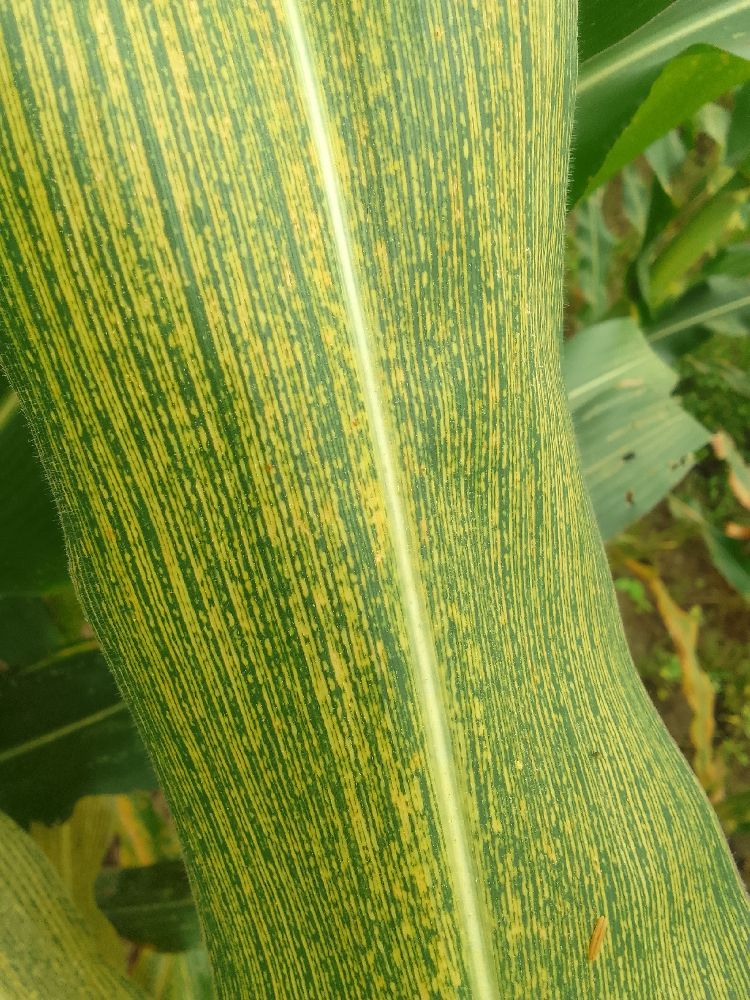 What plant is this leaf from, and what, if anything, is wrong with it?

maize, maize streak virus
